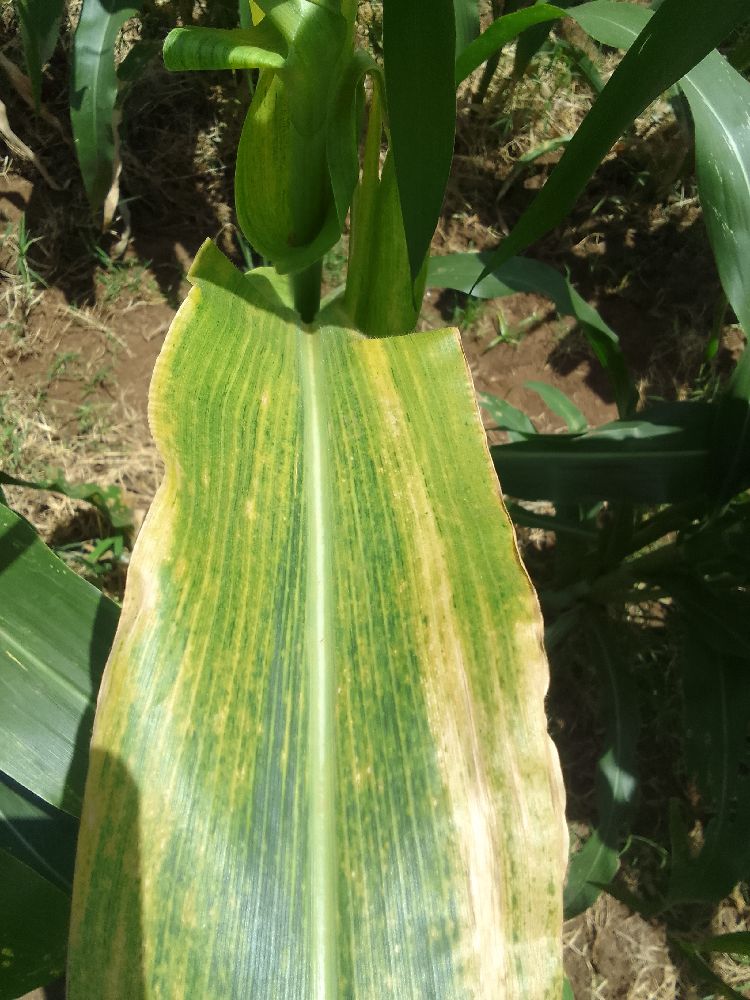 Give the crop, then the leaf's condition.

maize, maize lethal necrosis
